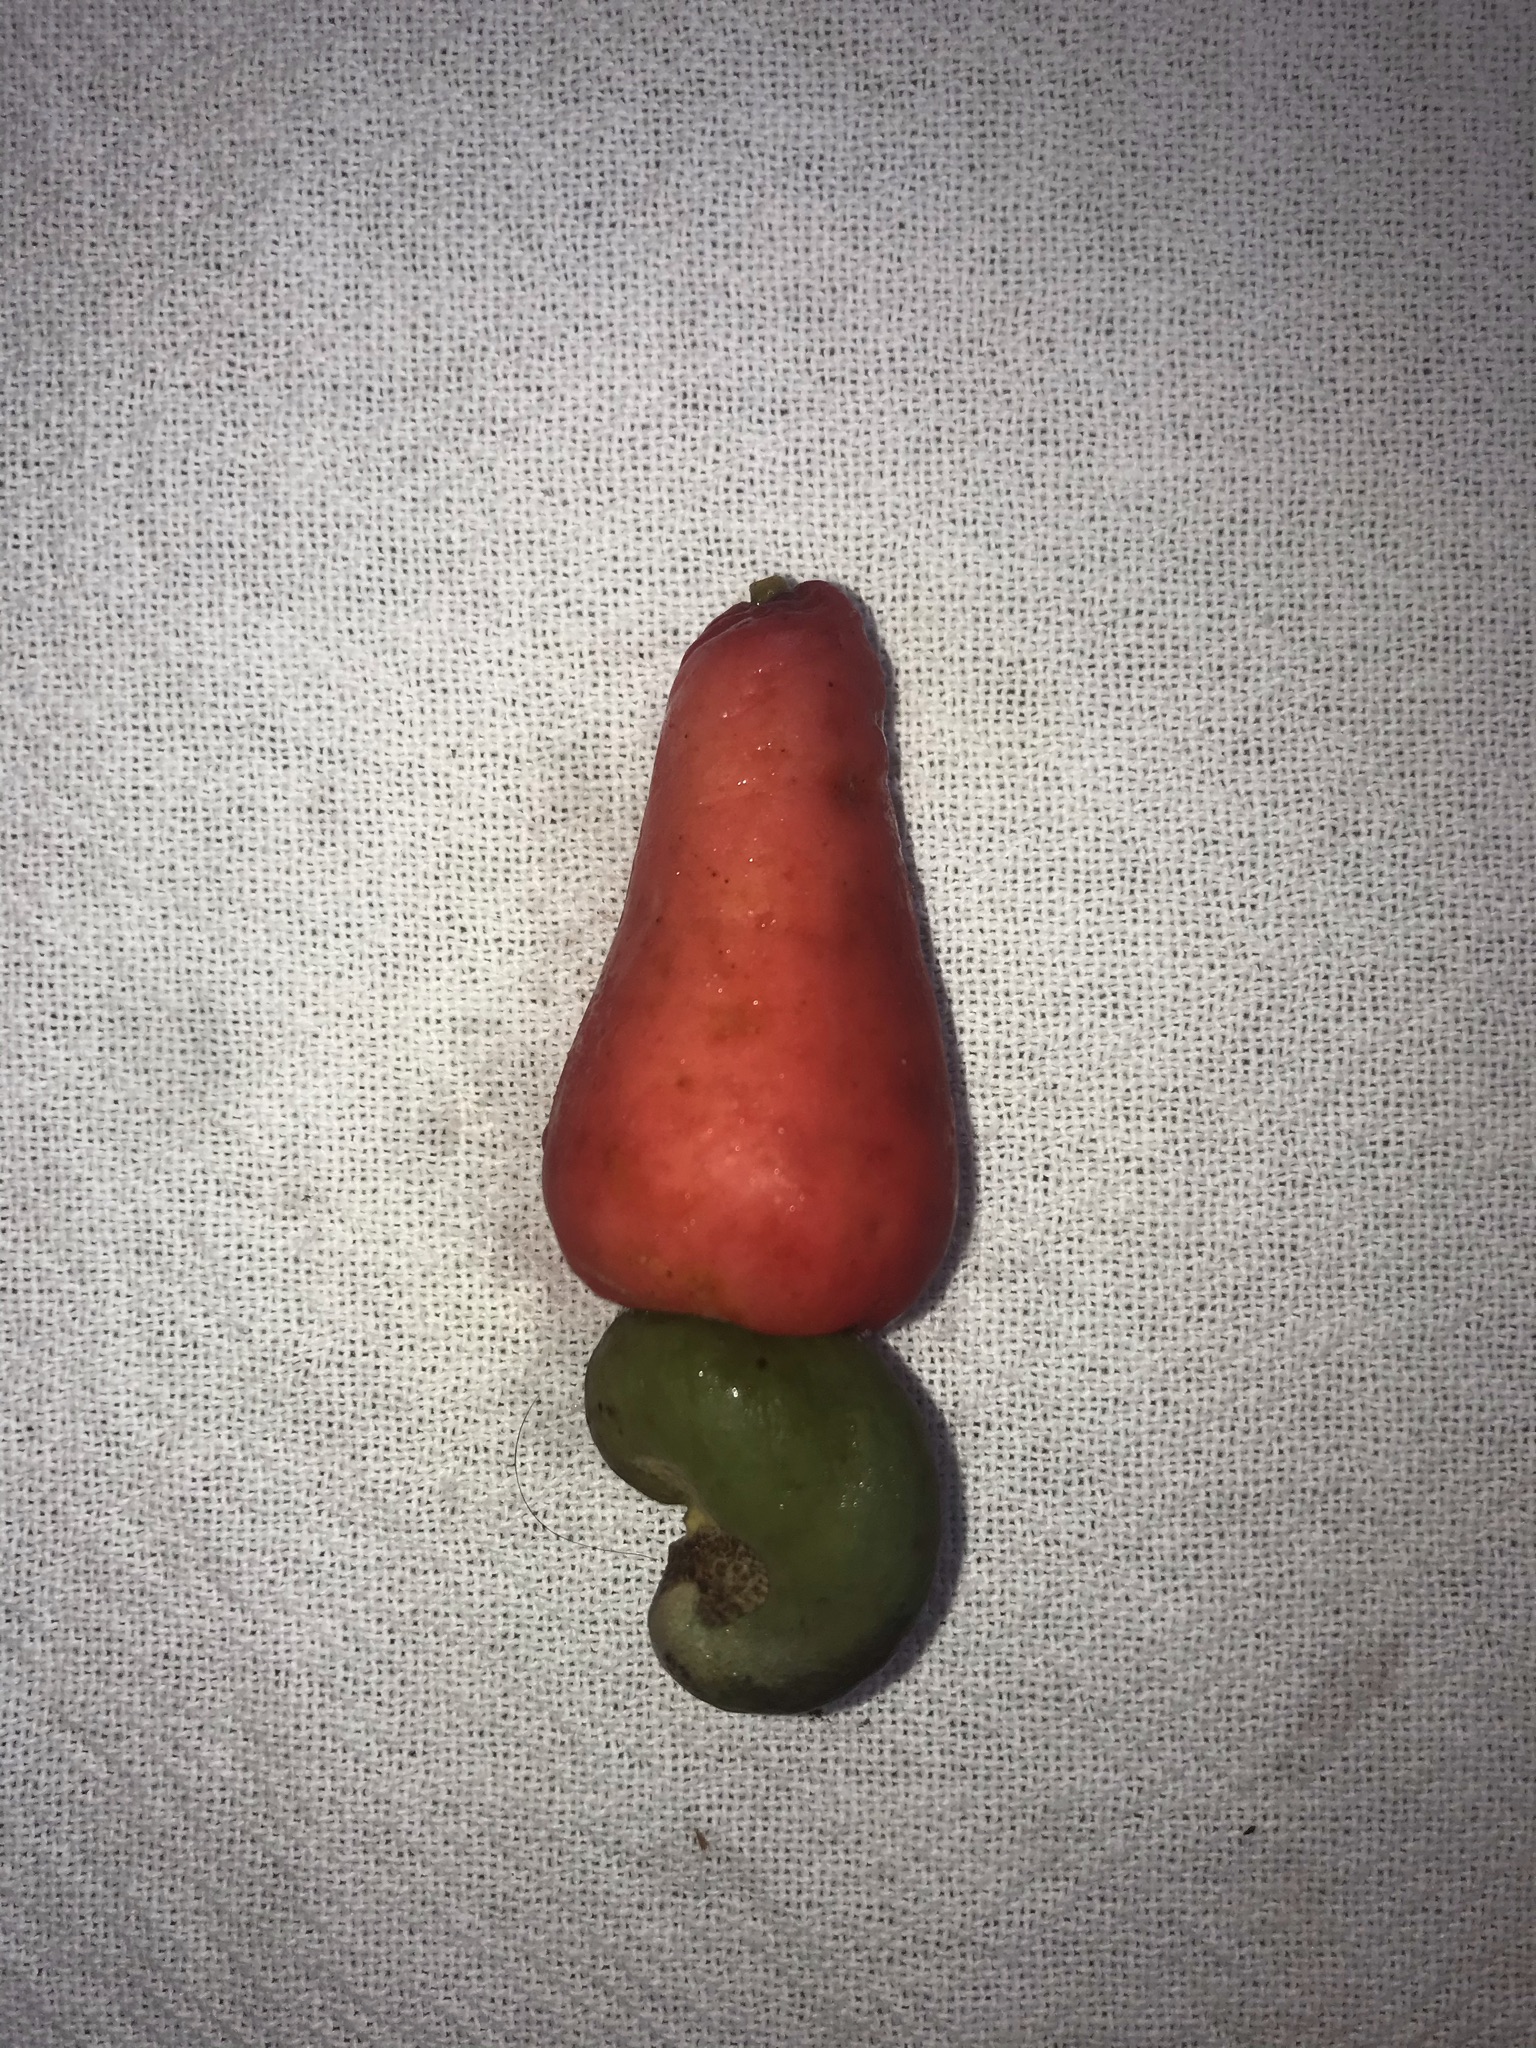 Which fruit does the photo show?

caju vermelho
